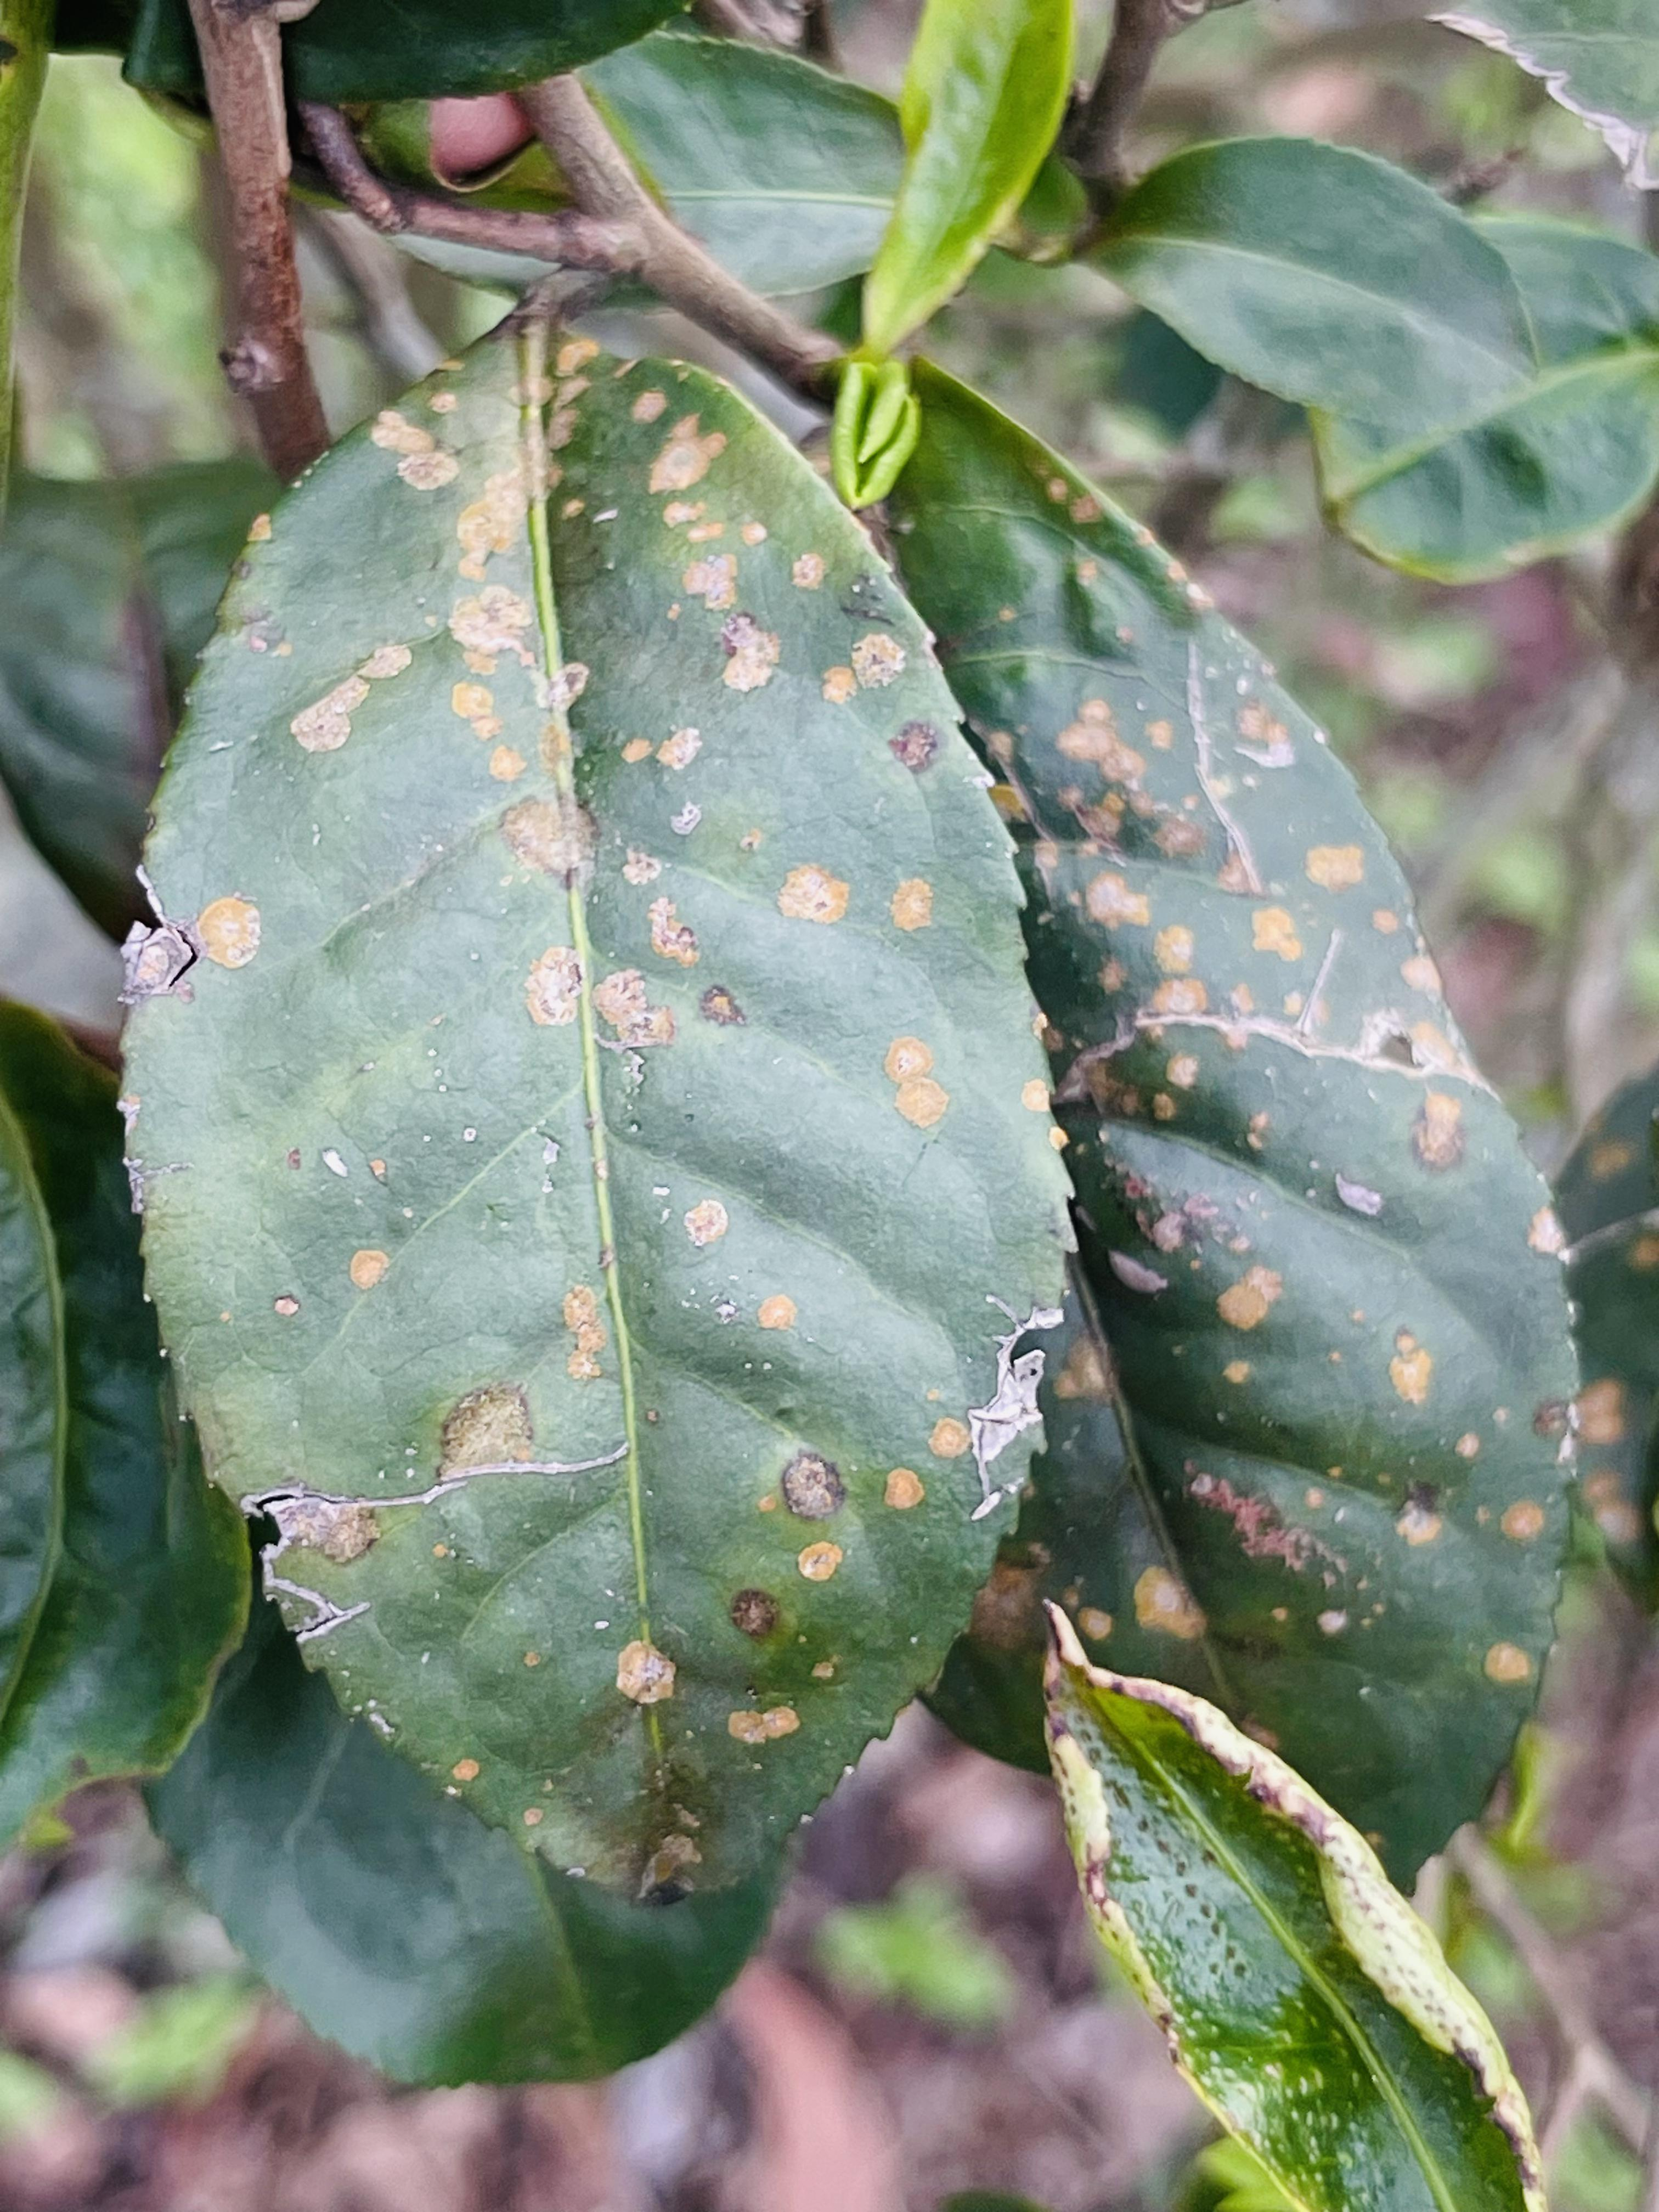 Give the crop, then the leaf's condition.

tea, red rust
